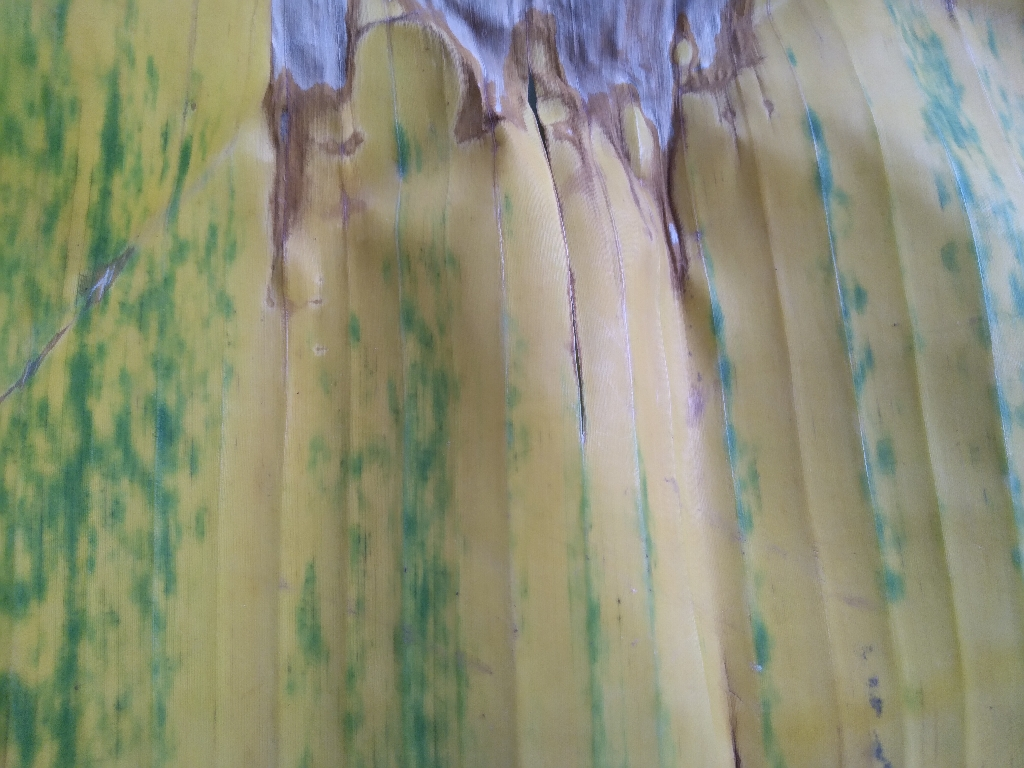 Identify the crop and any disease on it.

banana, fusarium wilt race 1
